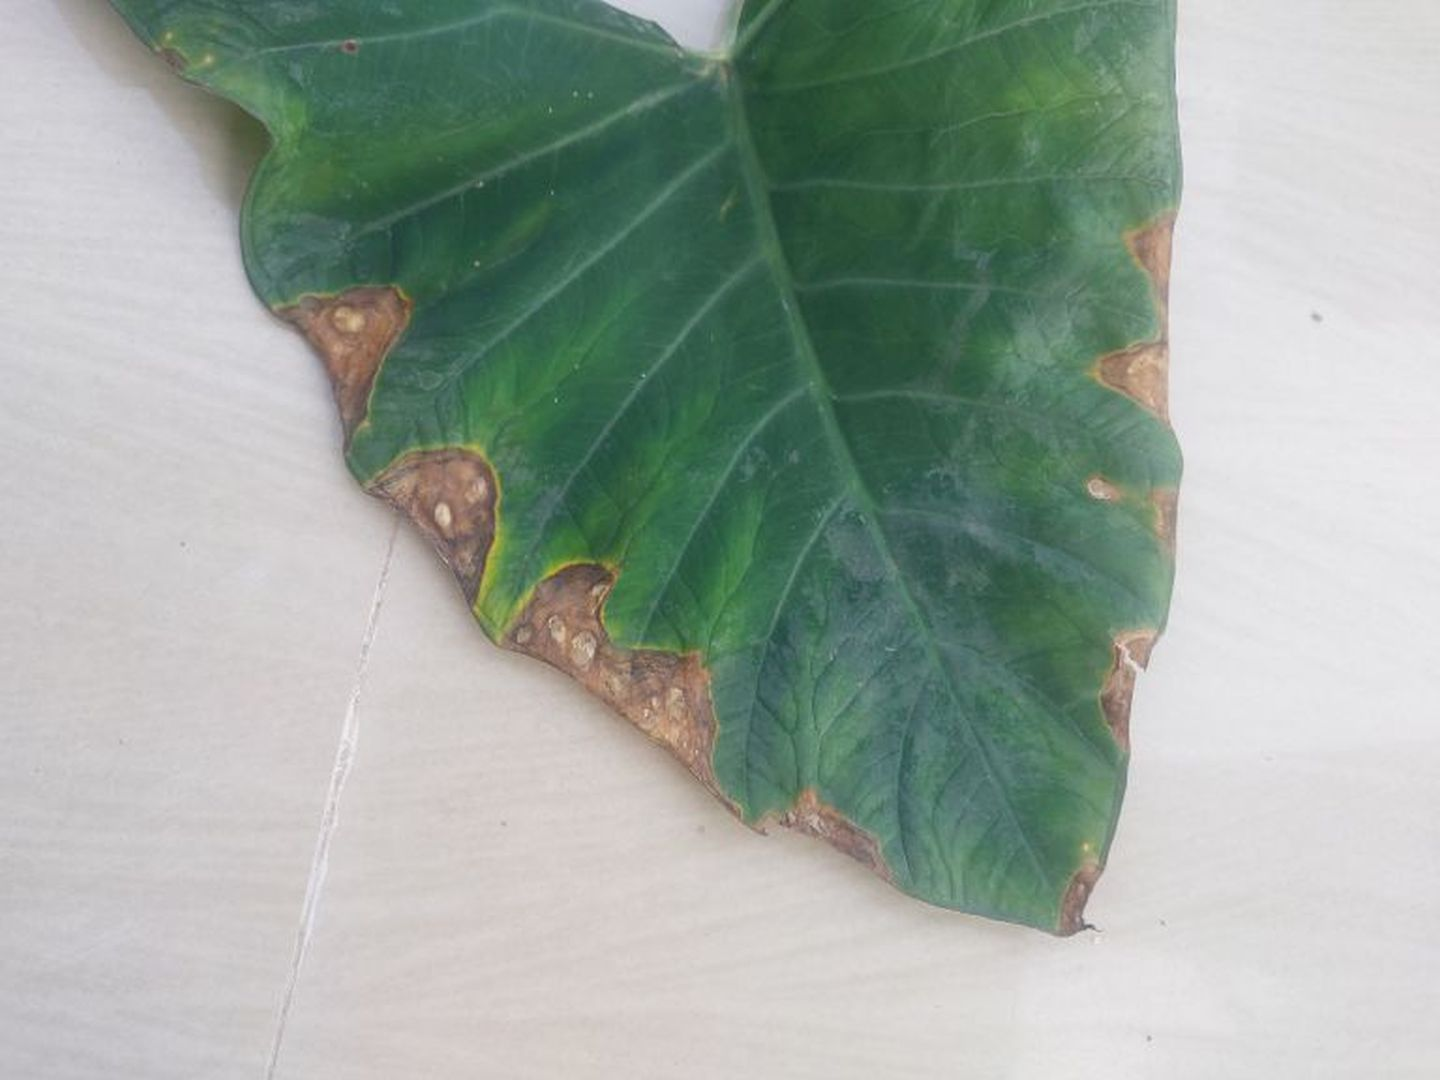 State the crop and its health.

taro, leaf blight
